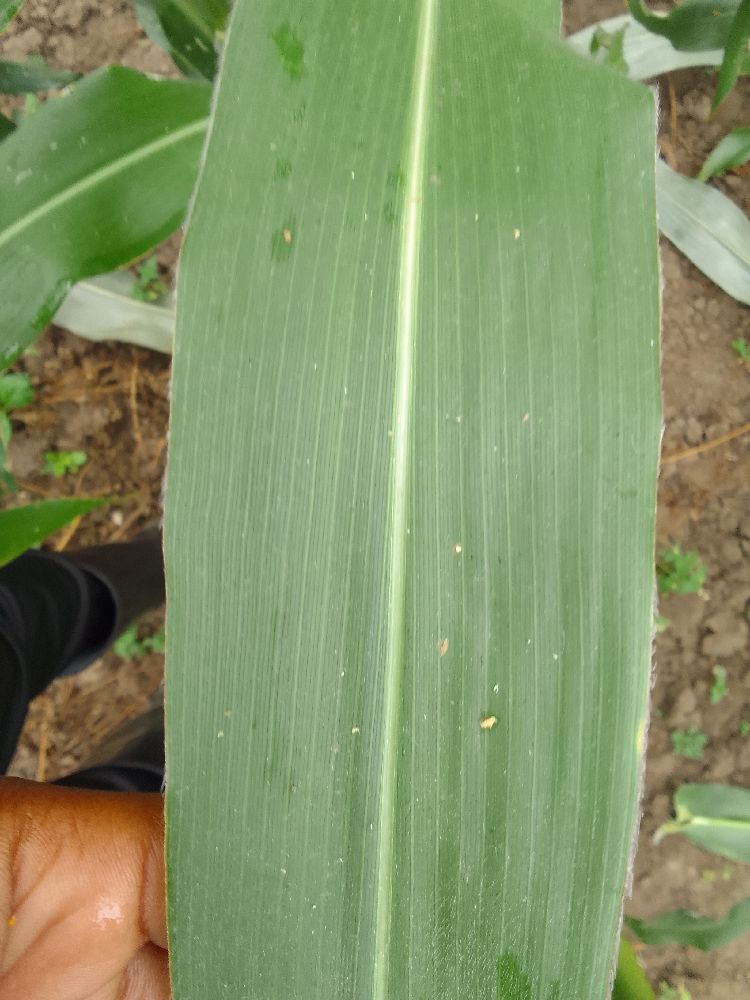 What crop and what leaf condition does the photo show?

maize, healthy
